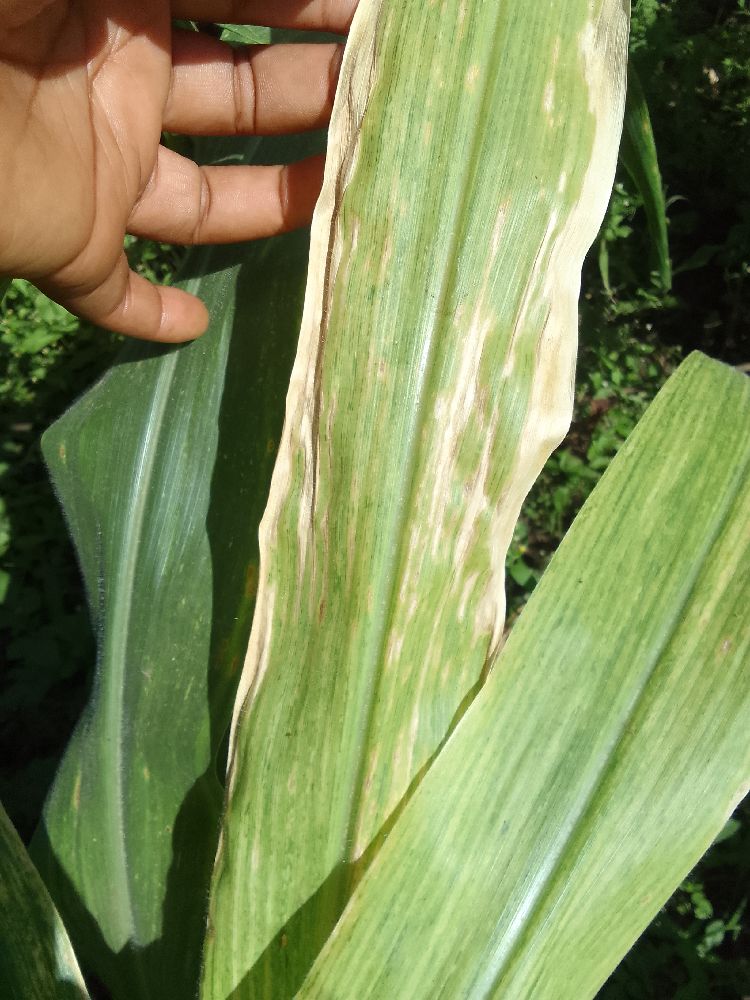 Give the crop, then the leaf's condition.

maize, maize lethal necrosis
